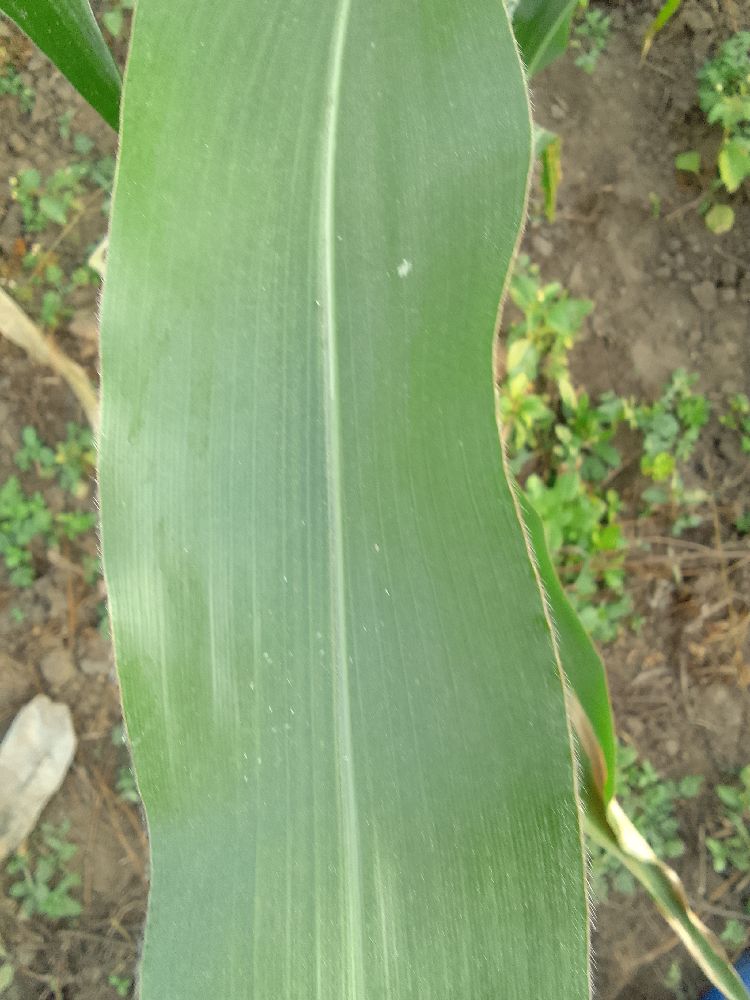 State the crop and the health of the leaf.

maize, healthy
